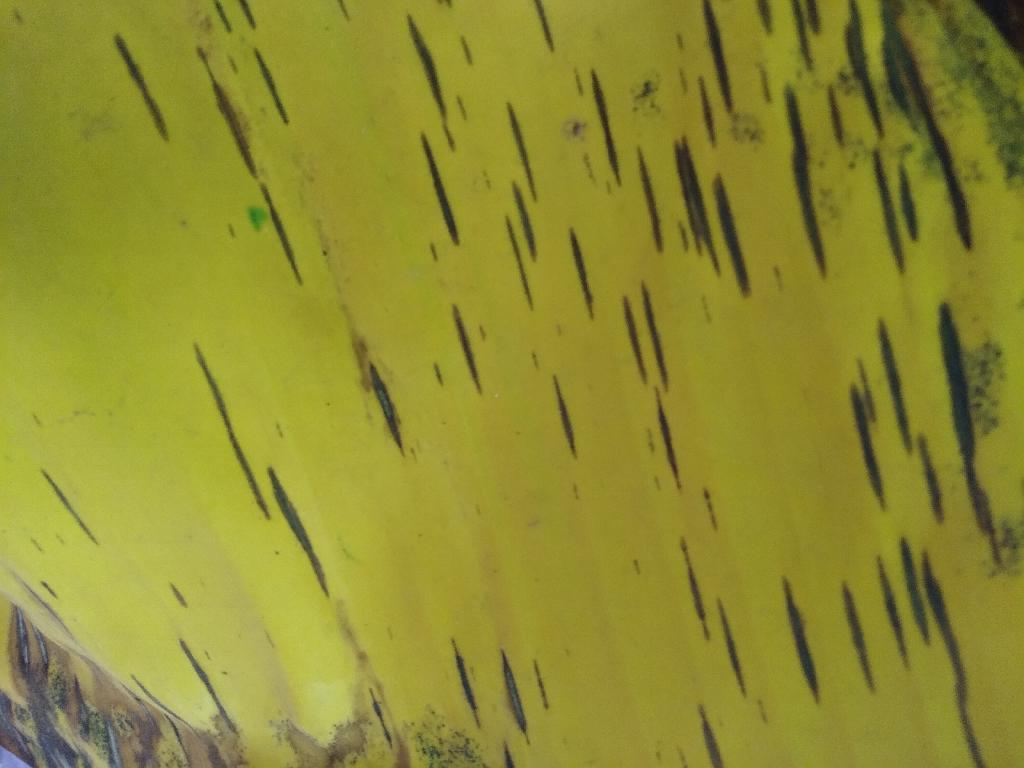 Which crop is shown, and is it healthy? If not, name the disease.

banana, black sigatoka
